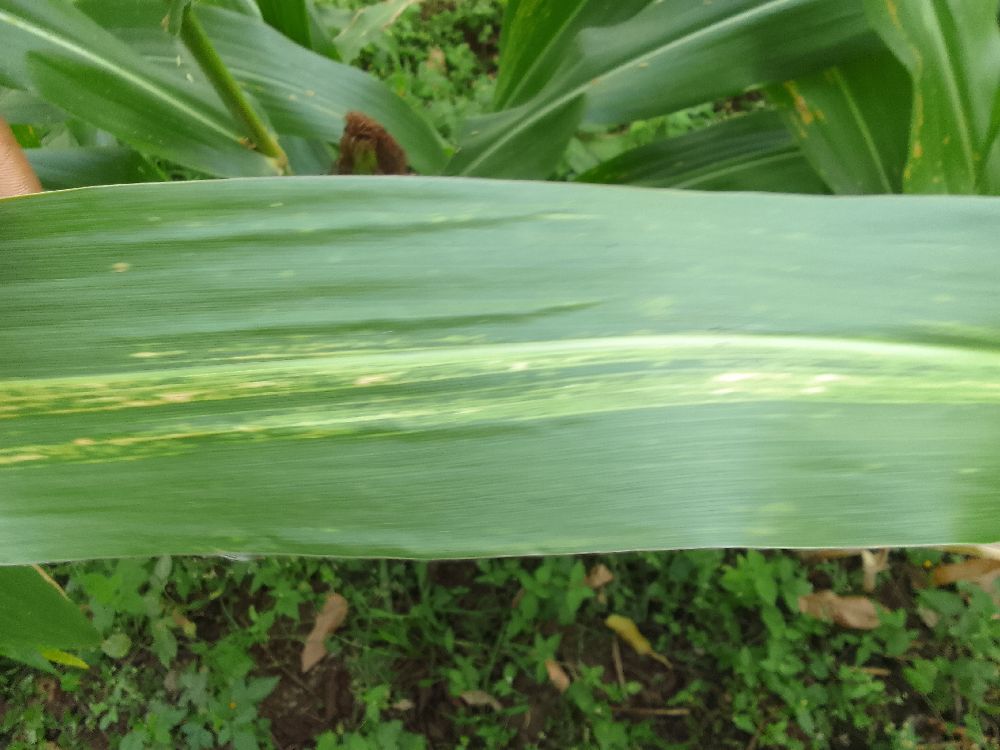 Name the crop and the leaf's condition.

maize, maize lethal necrosis
